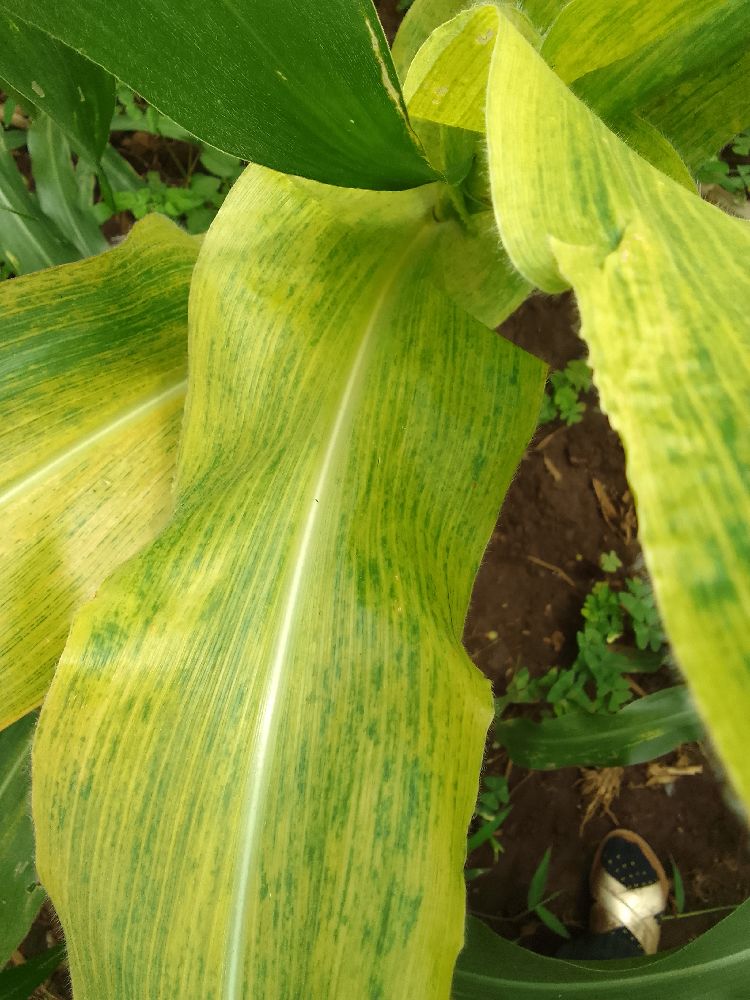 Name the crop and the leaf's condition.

maize, maize lethal necrosis
